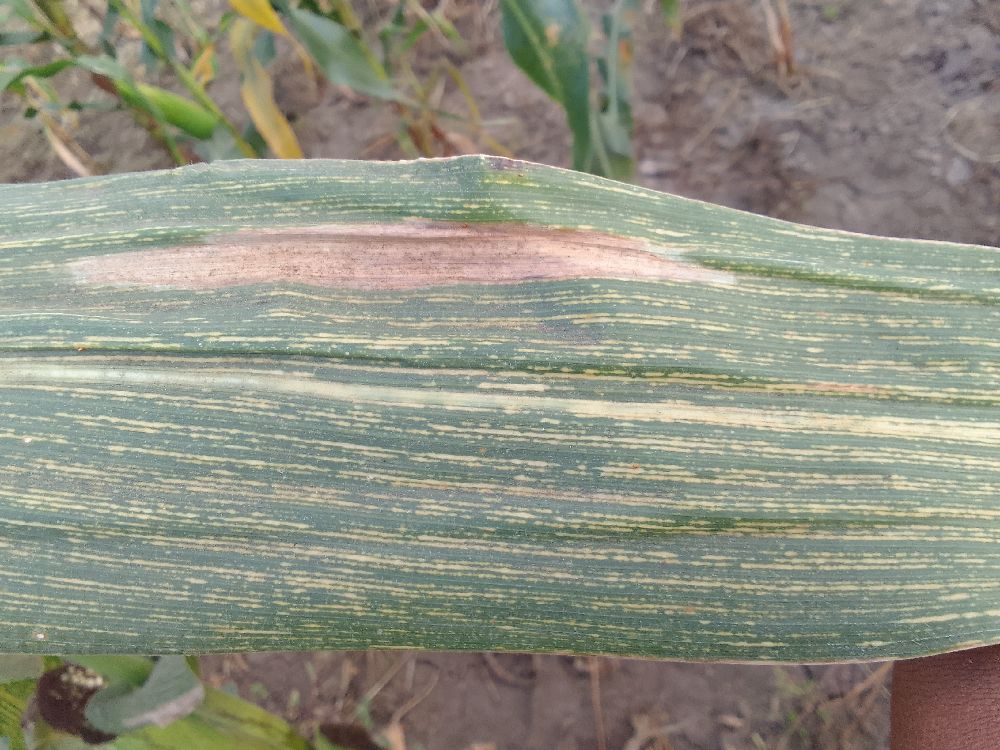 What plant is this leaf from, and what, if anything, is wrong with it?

maize, maize streak virus
